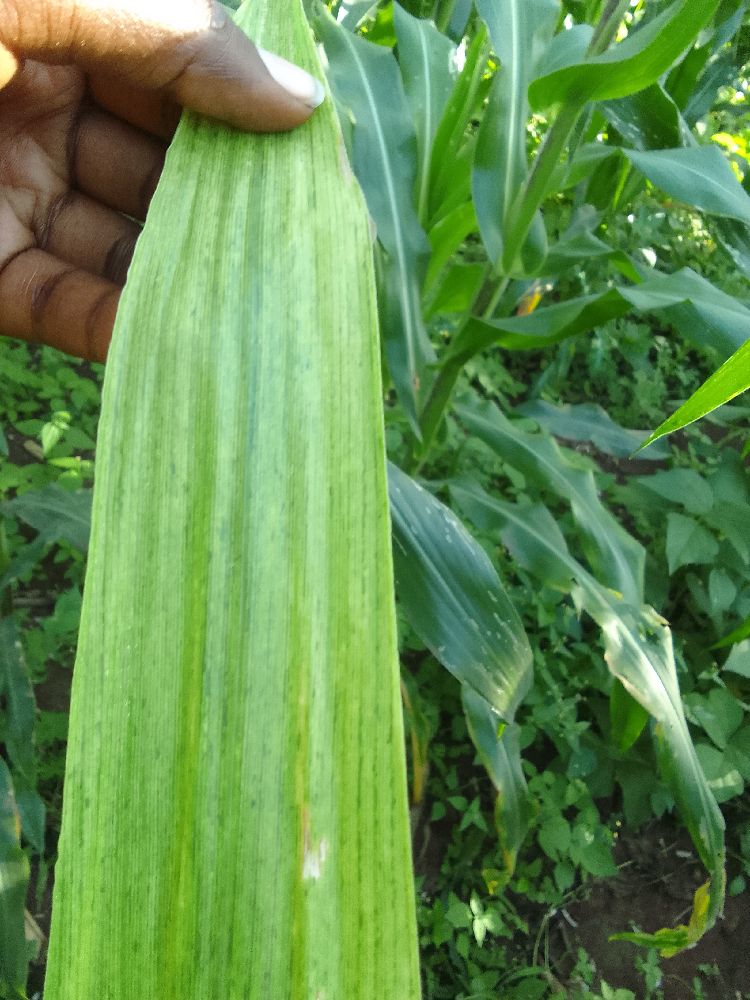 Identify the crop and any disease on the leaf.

maize, maize lethal necrosis
